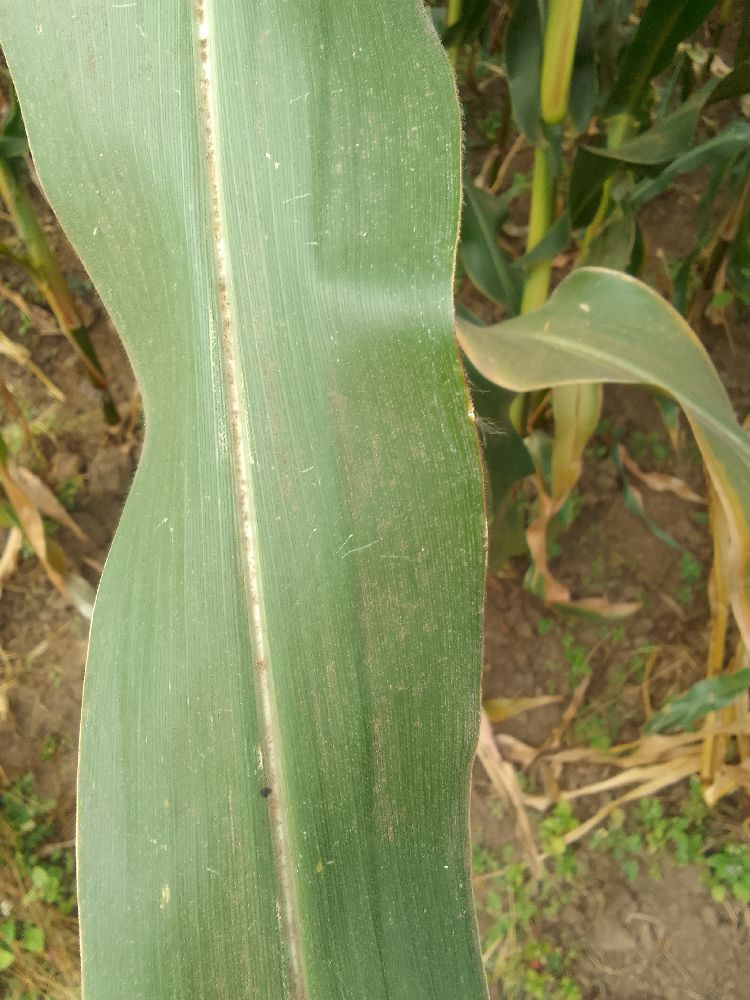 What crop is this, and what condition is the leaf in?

maize, healthy
